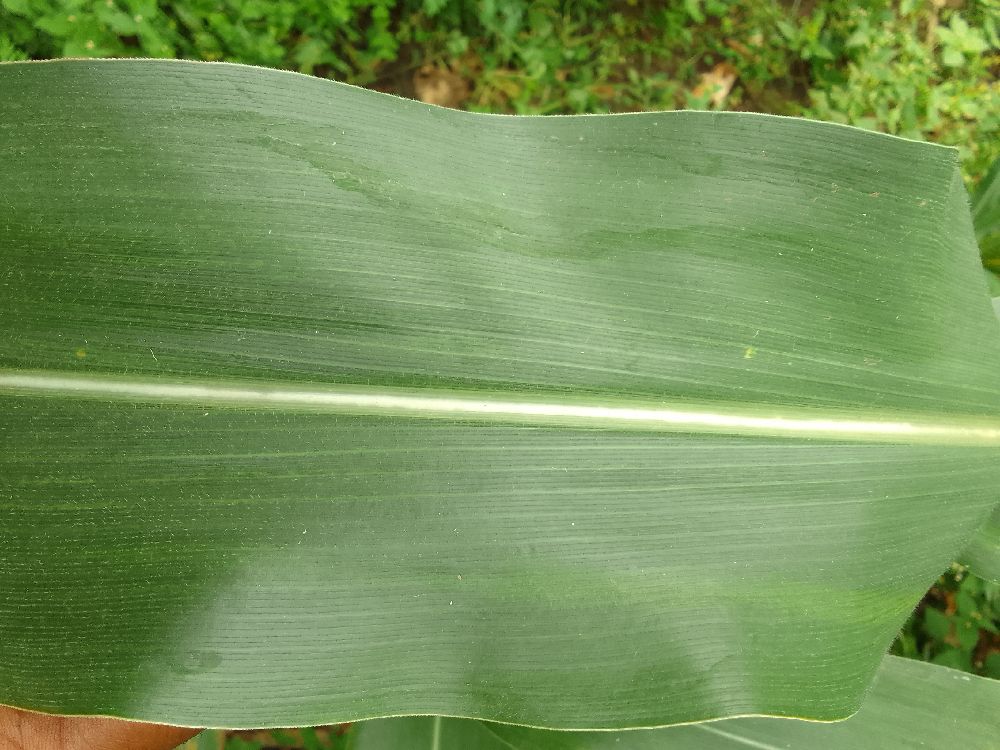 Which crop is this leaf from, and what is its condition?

maize, healthy
